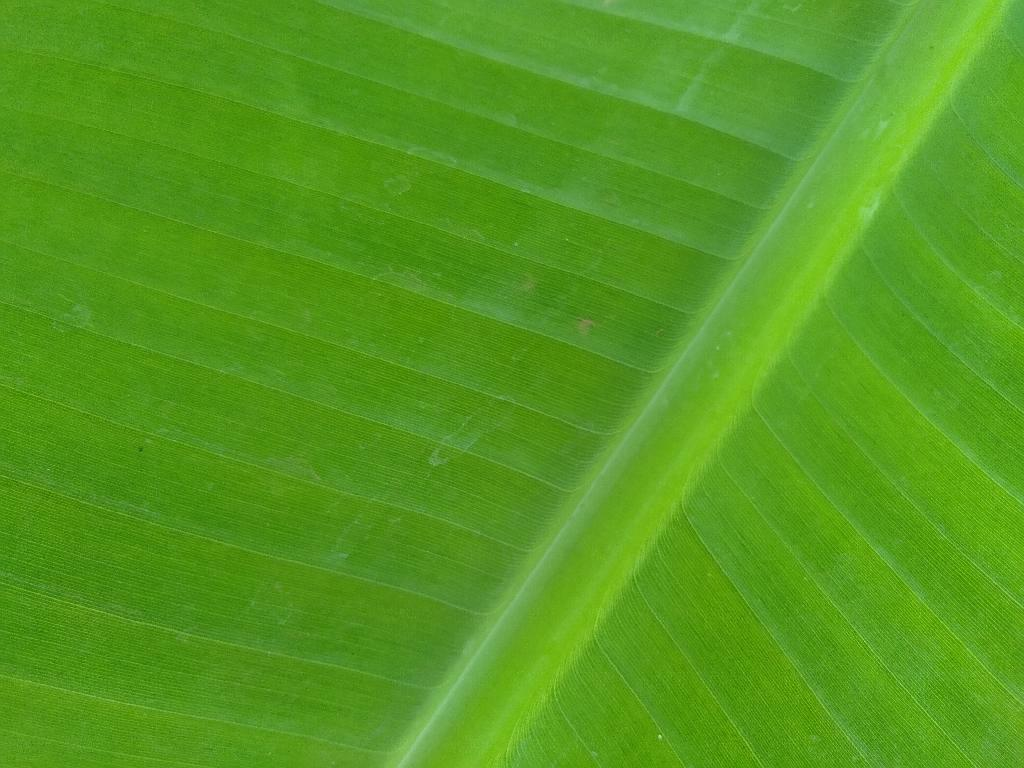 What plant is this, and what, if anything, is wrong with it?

banana, healthy
